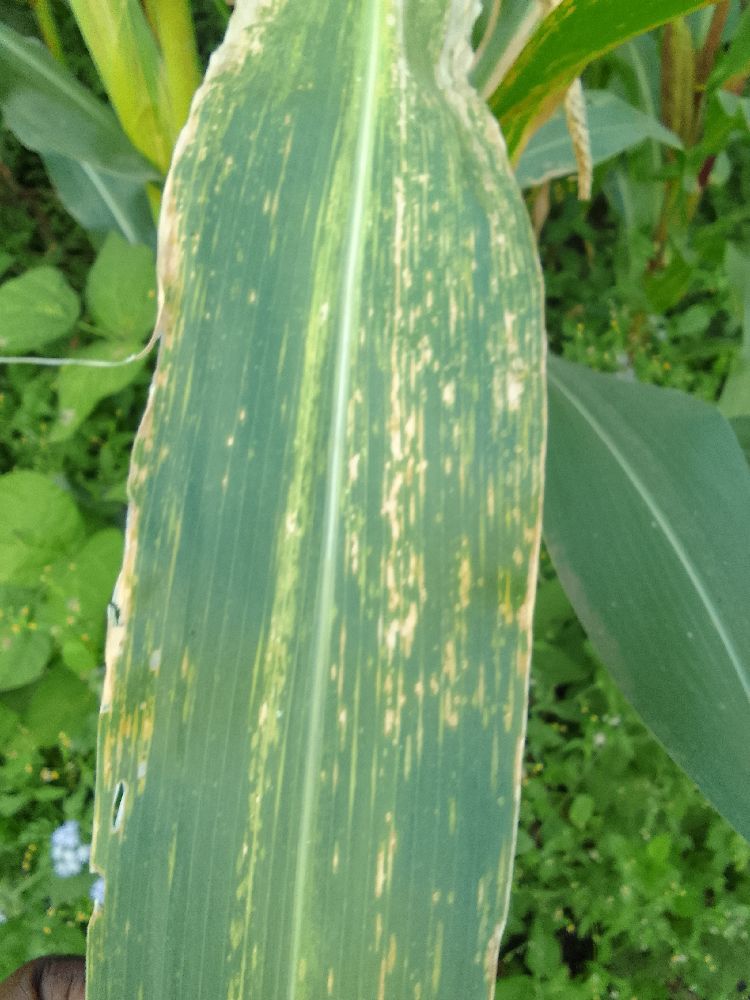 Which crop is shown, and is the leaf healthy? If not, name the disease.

maize, maize lethal necrosis
